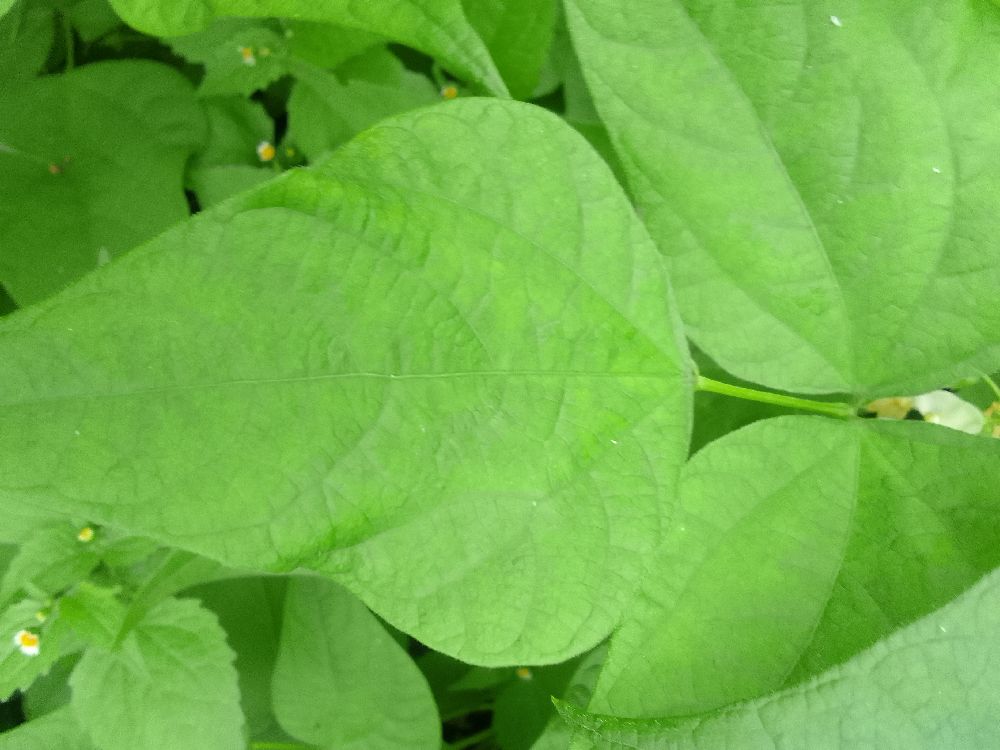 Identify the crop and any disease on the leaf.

common bean, healthy
